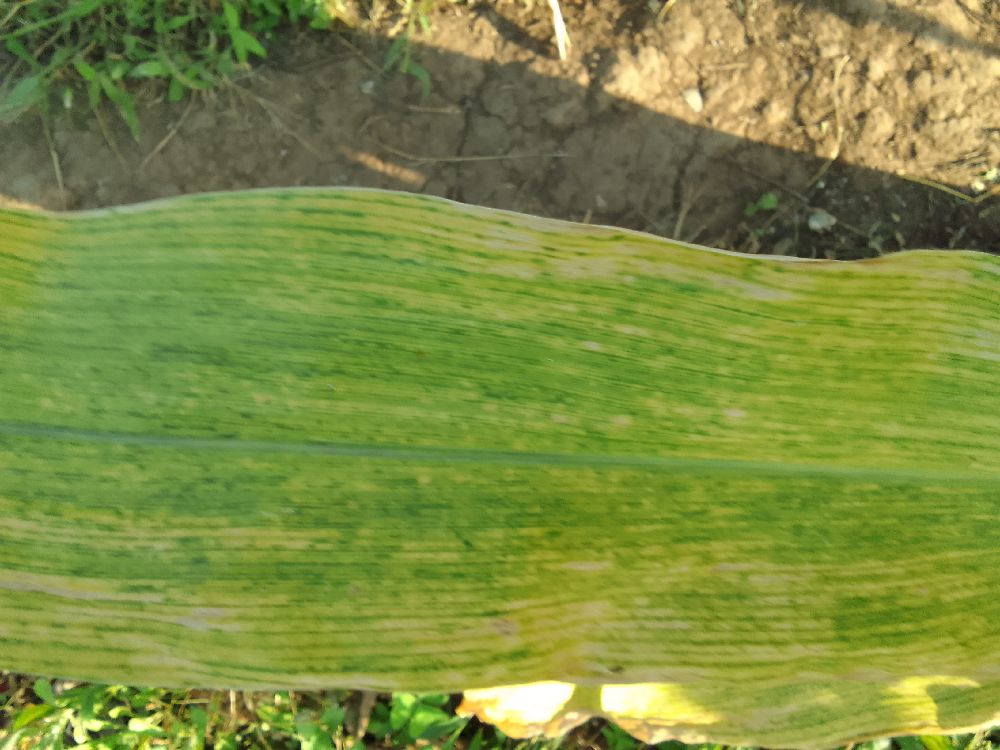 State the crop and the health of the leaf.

maize, maize lethal necrosis
